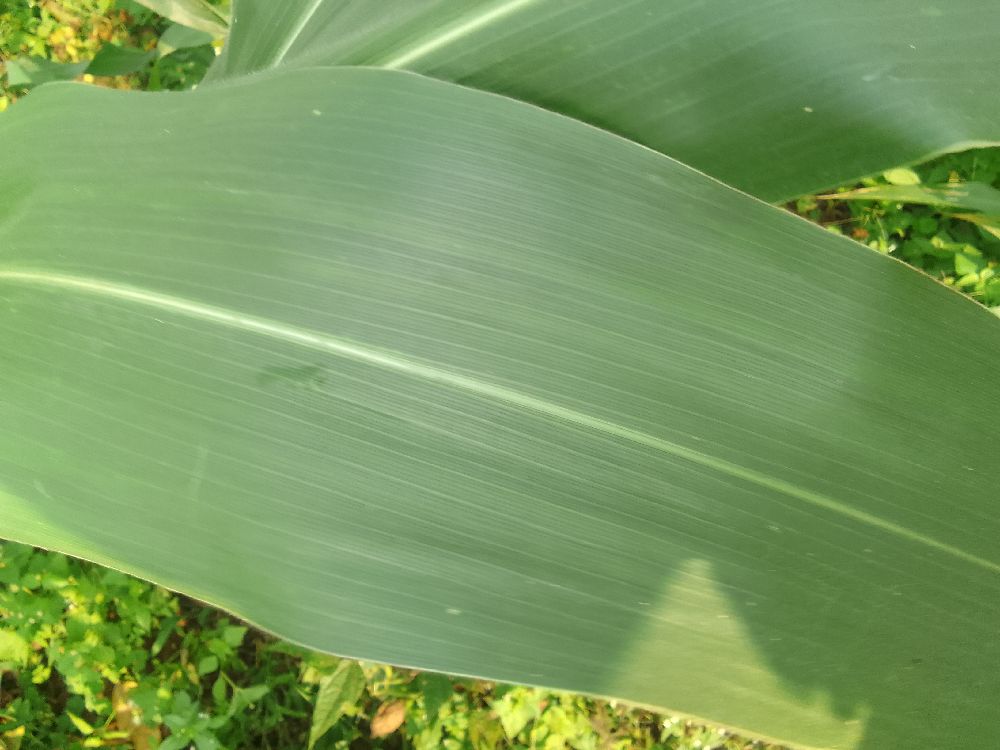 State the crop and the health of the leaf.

maize, healthy
